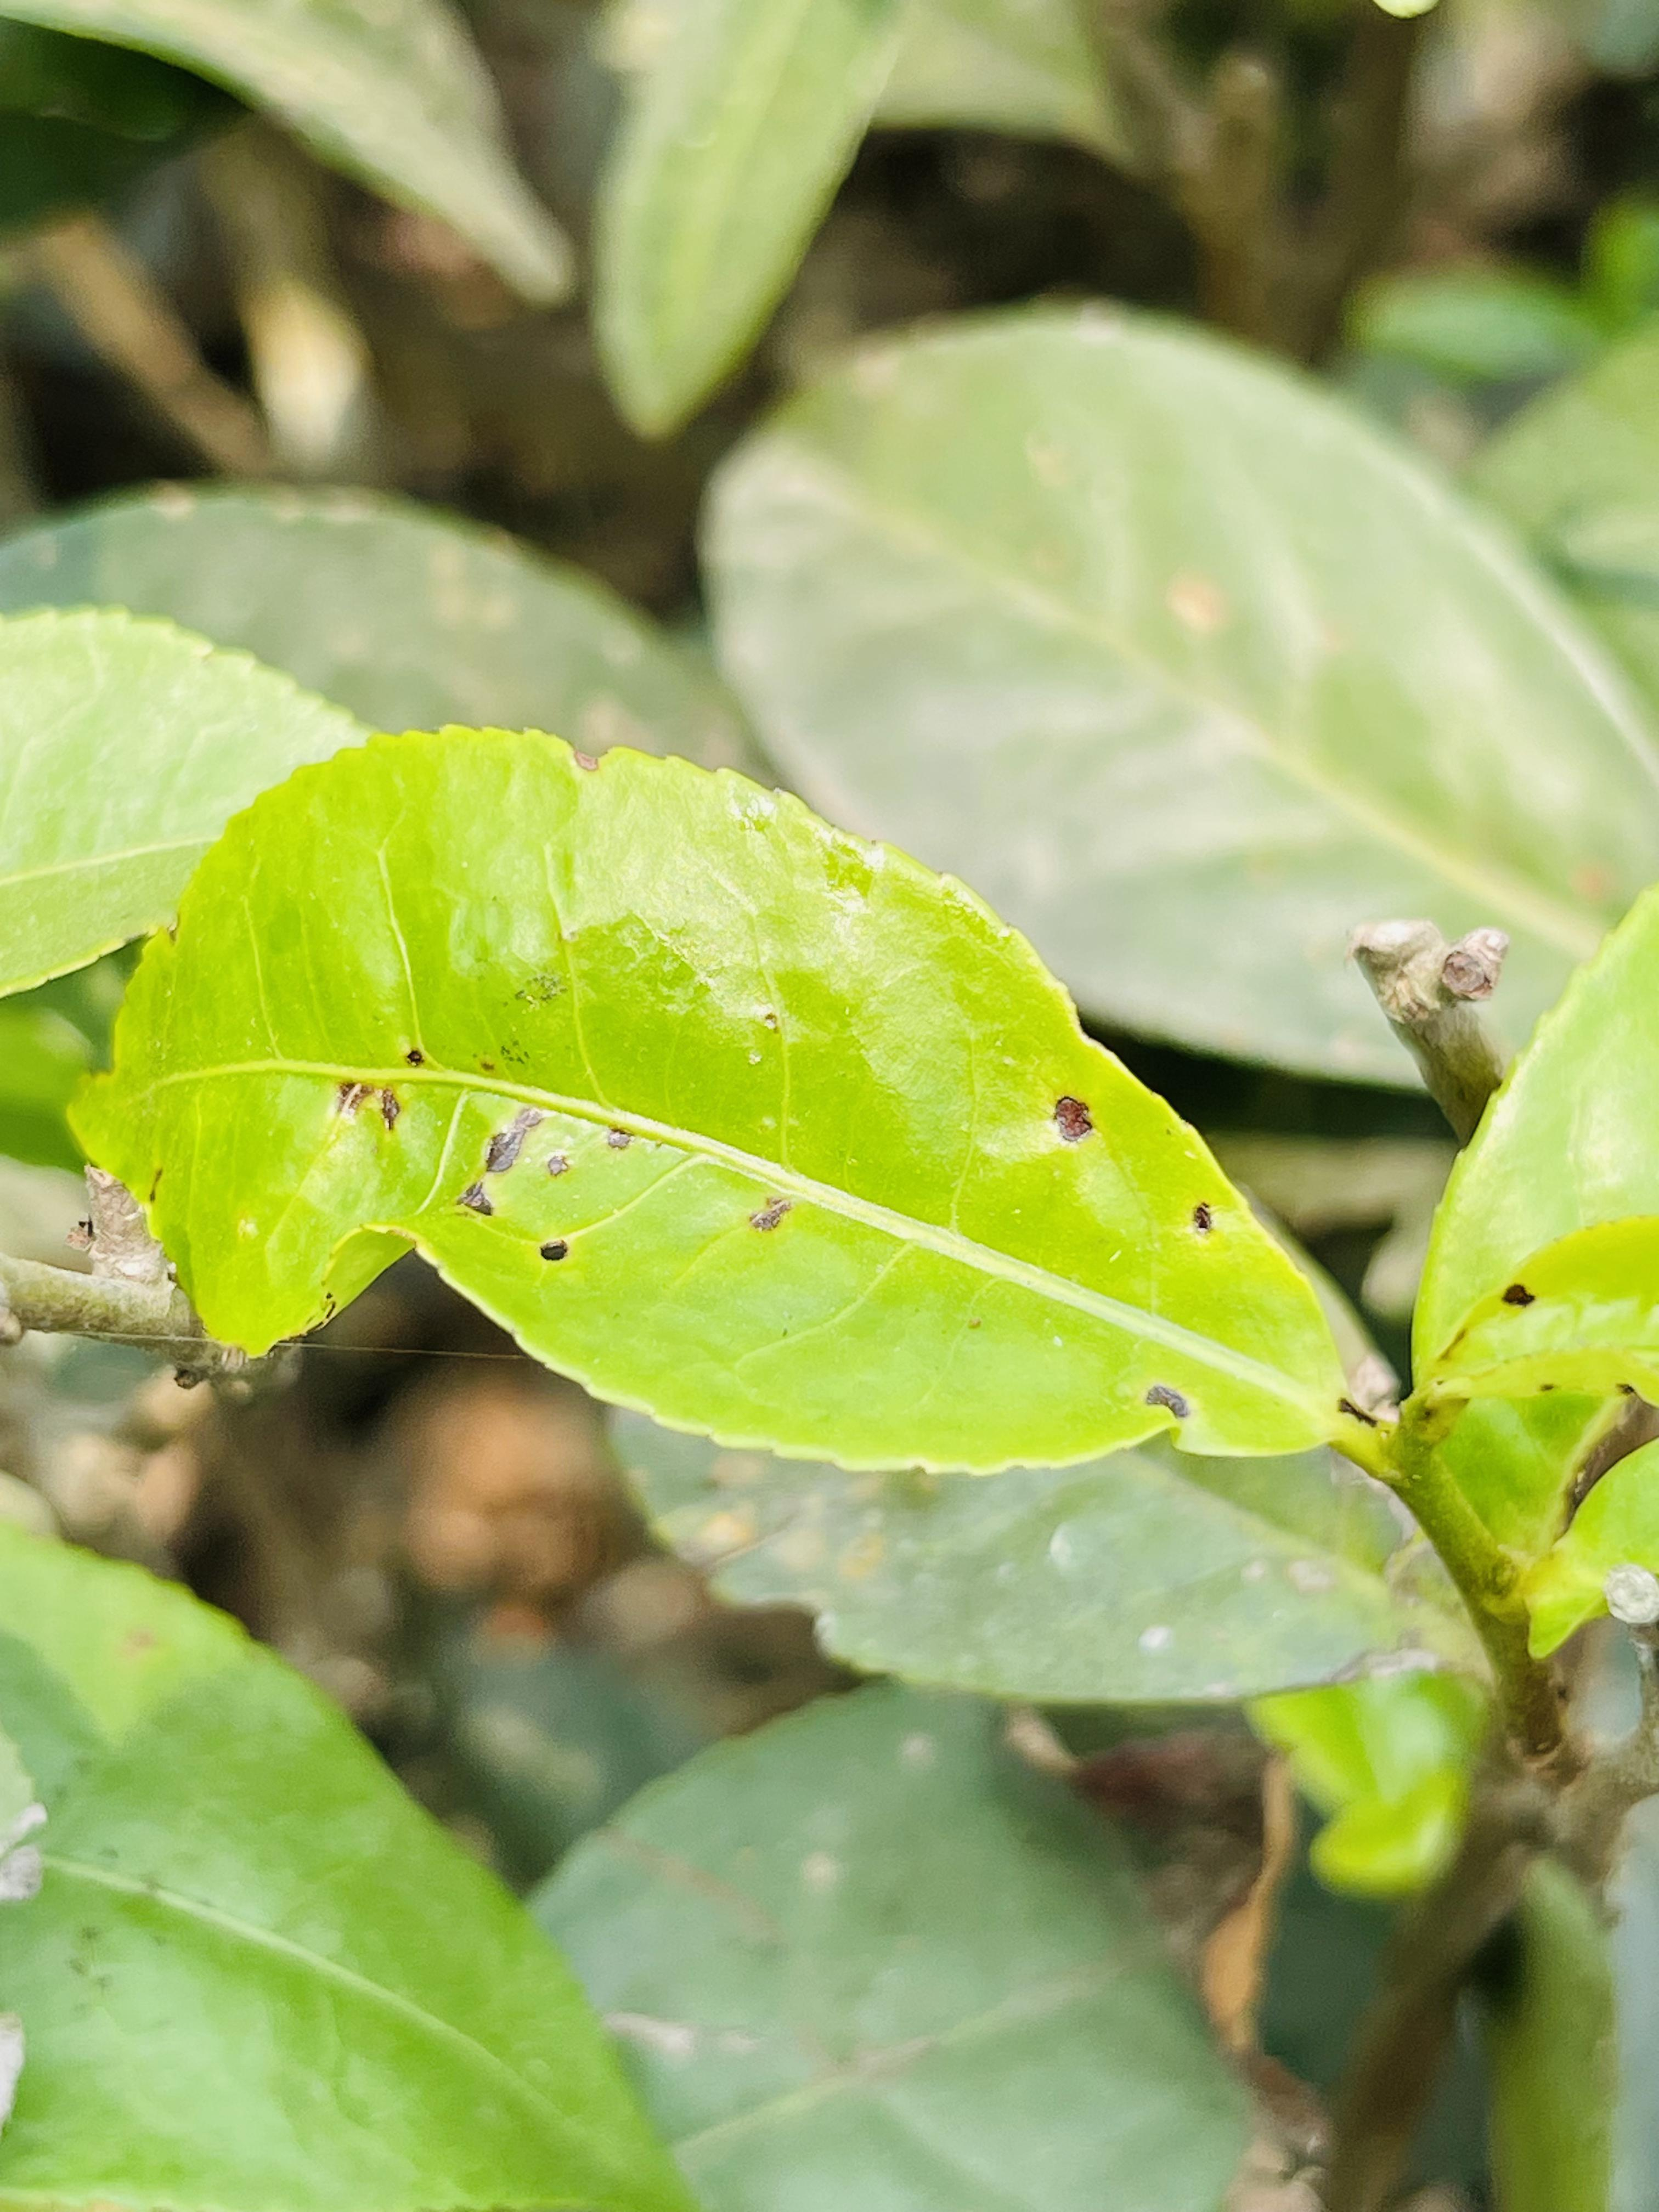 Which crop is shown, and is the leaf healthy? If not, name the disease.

tea, helopeltis
